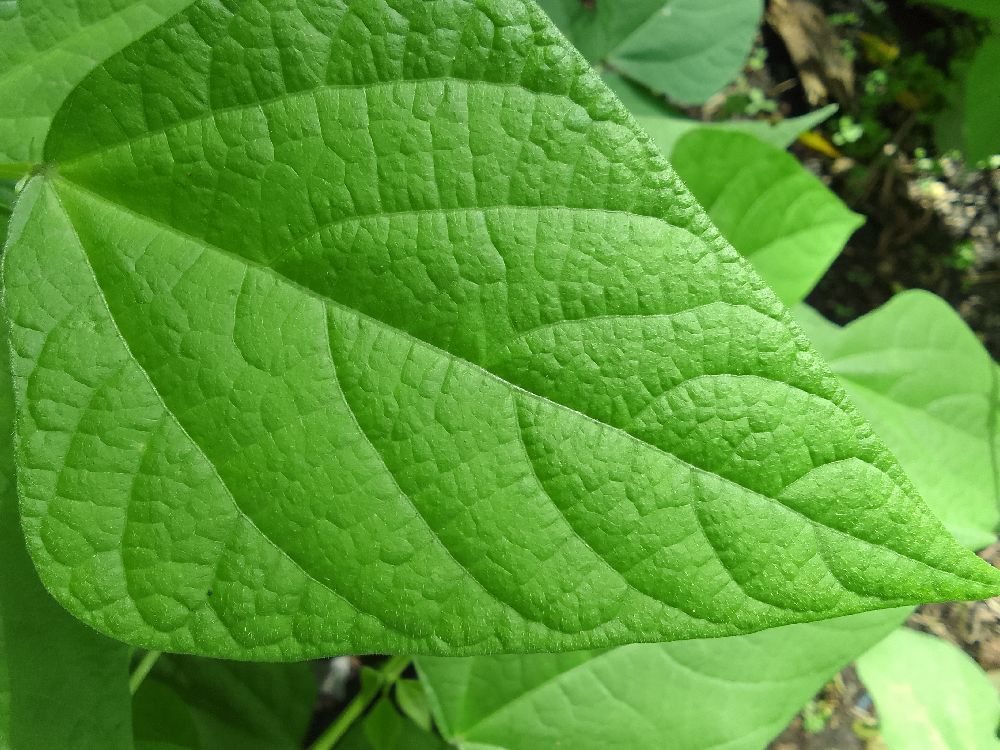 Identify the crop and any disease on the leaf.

common bean, healthy
